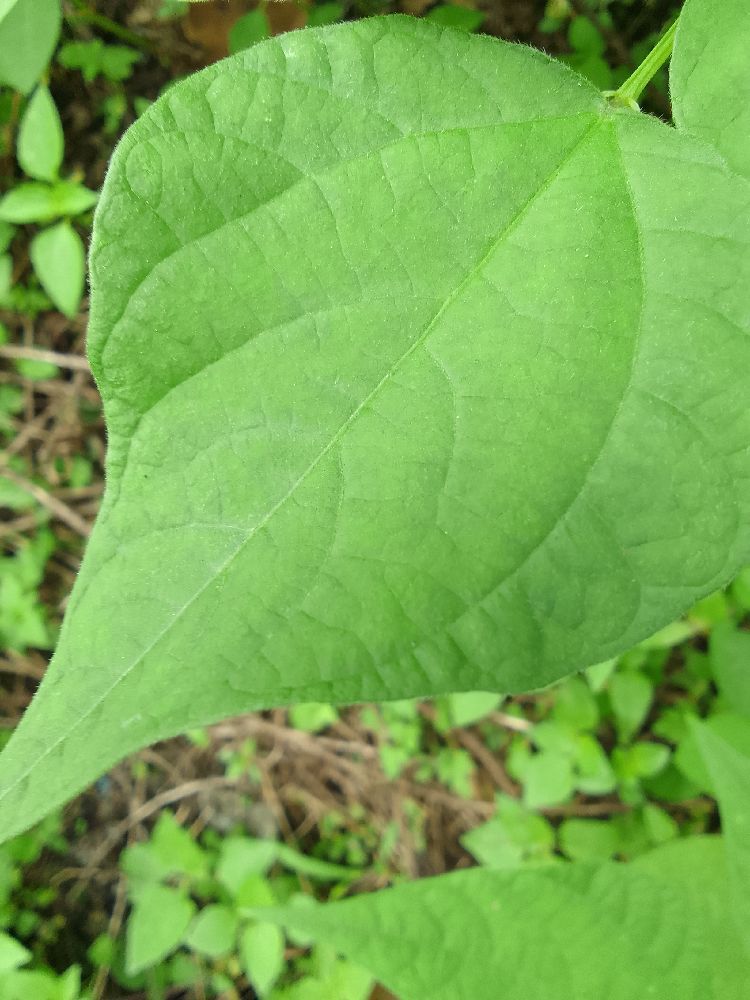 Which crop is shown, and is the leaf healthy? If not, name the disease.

common bean, healthy
